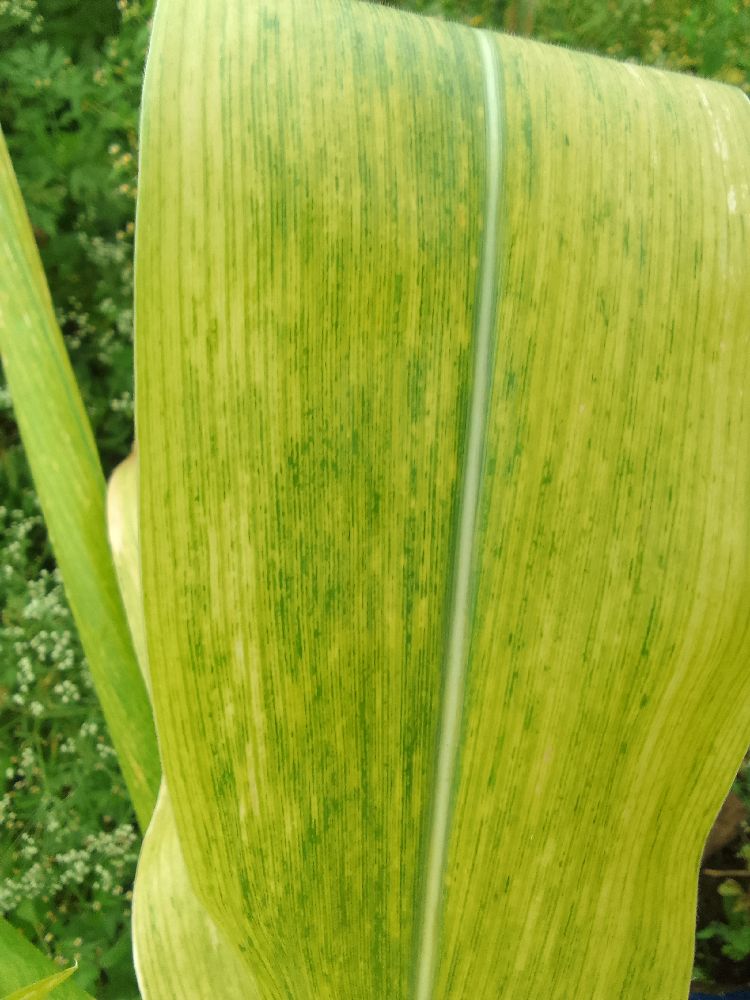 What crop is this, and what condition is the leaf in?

maize, maize lethal necrosis
